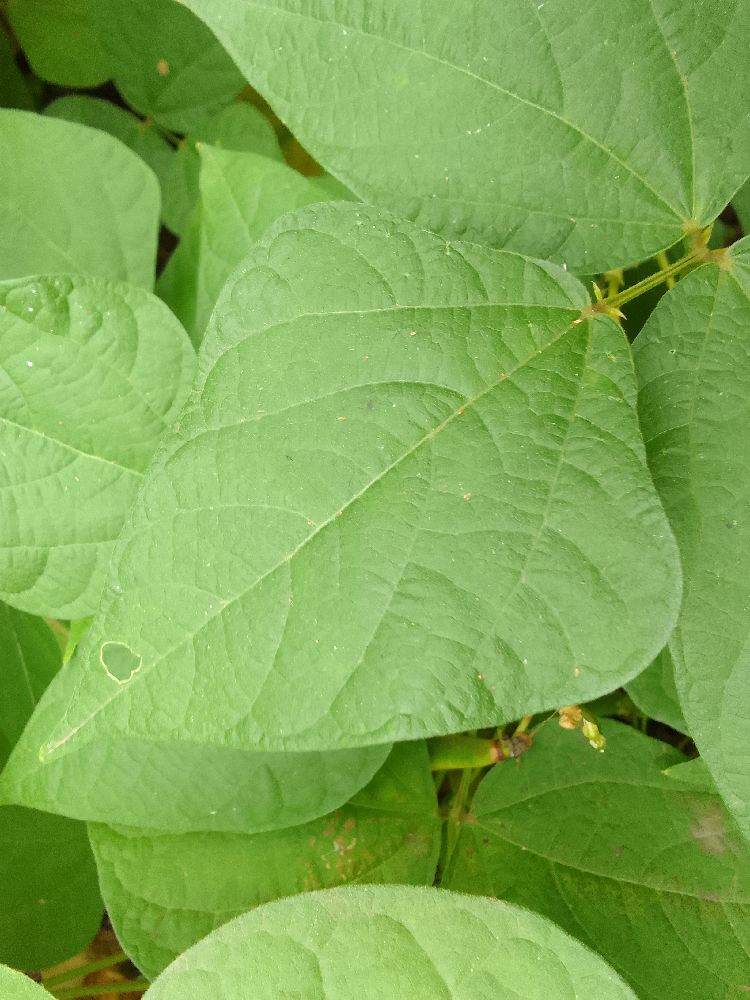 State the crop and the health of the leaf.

common bean, healthy
